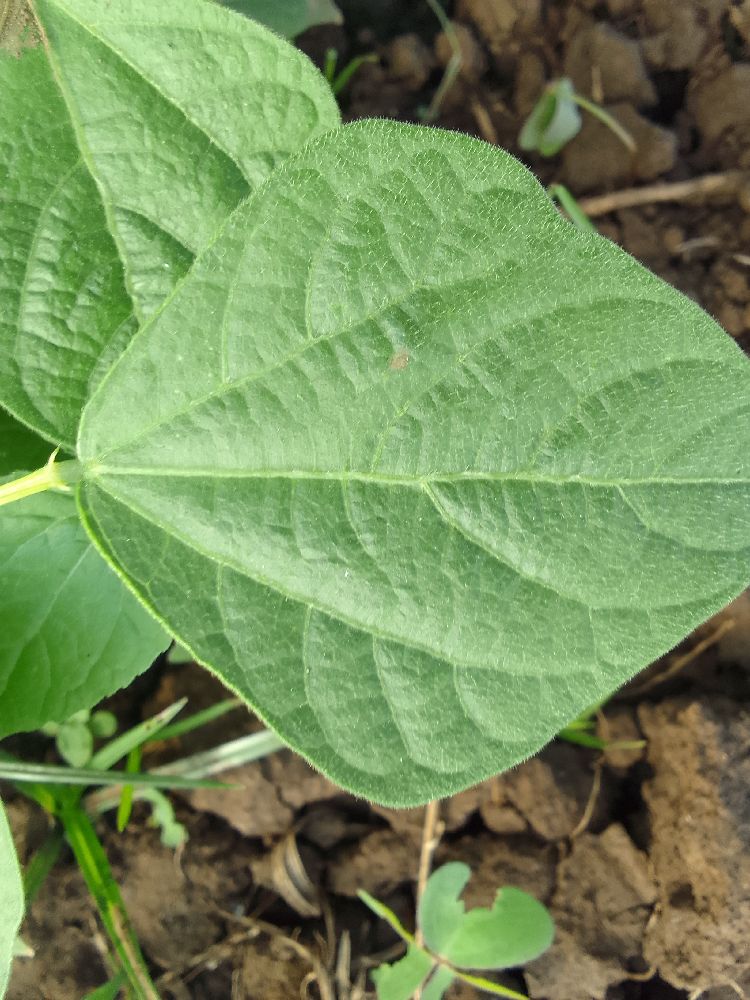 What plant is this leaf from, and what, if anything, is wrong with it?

common bean, healthy
